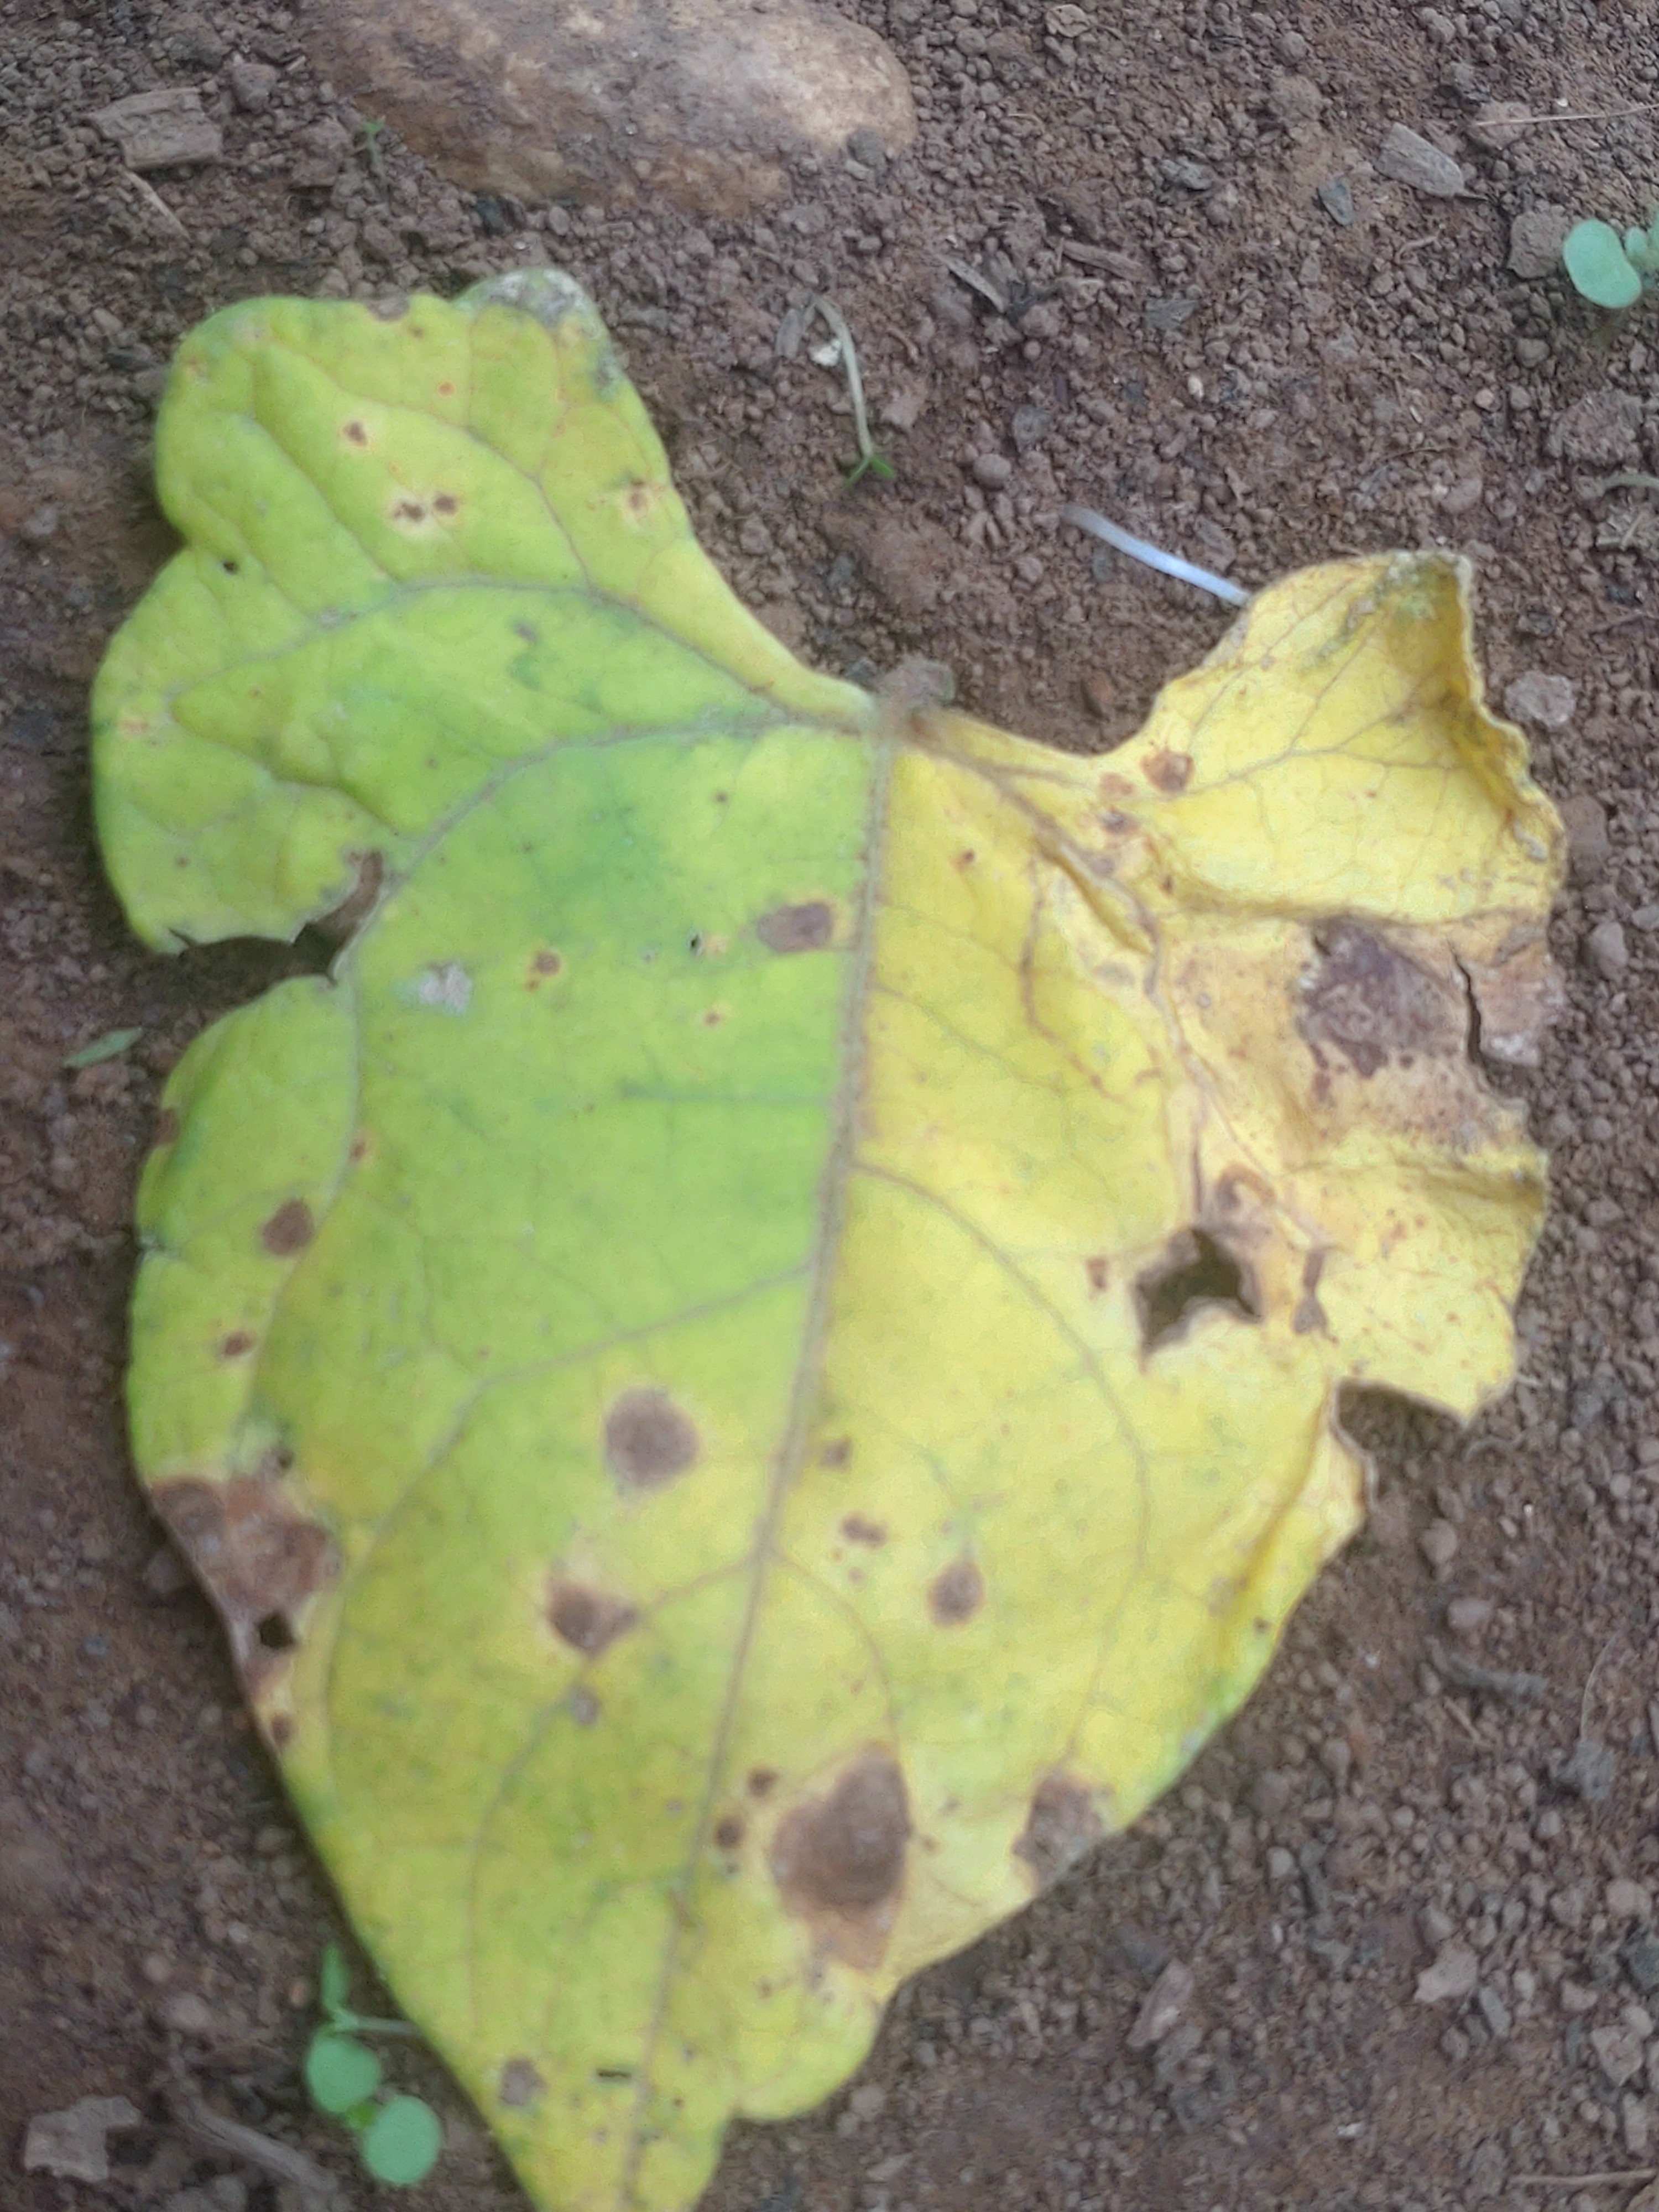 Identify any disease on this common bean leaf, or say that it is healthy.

anthracnose
